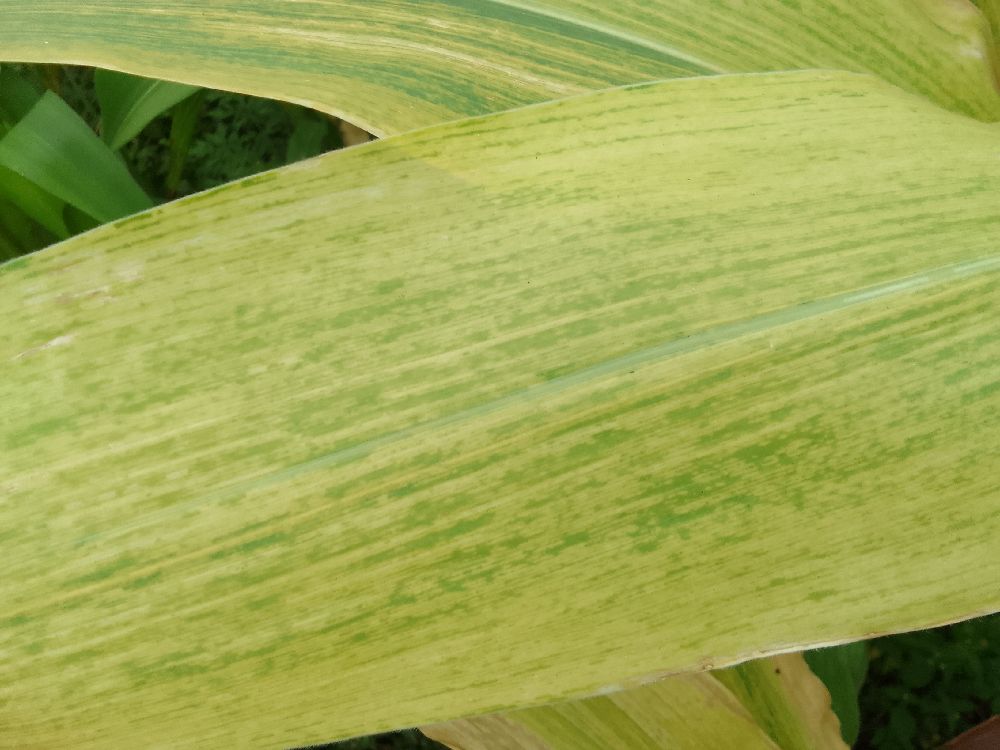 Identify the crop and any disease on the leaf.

maize, maize lethal necrosis
